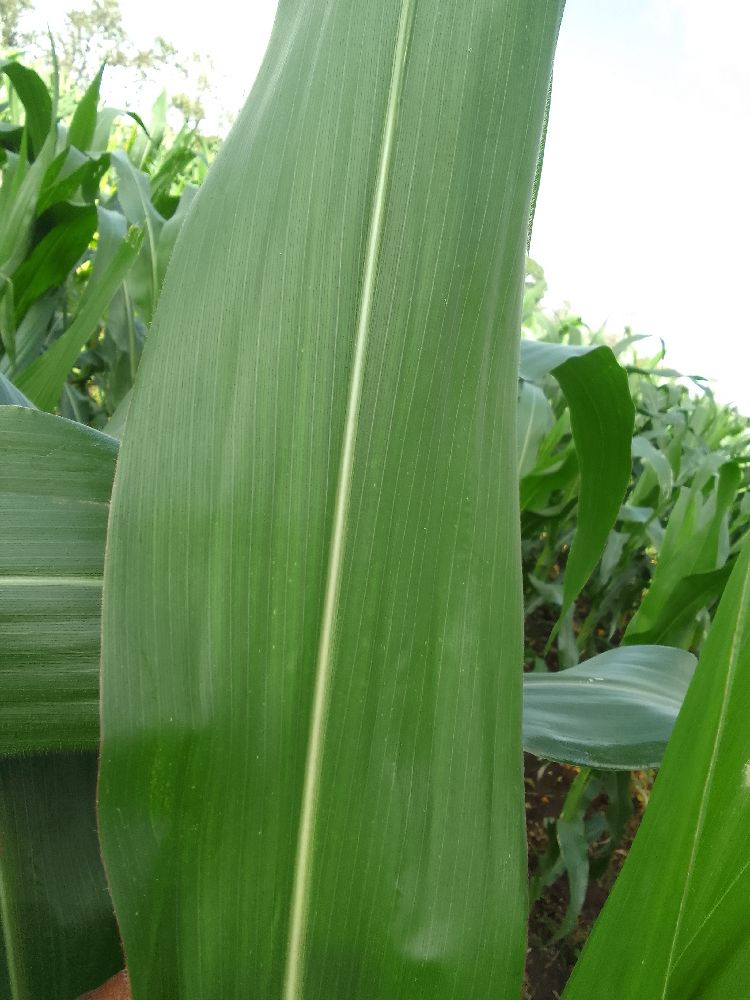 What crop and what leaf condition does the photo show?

maize, healthy
